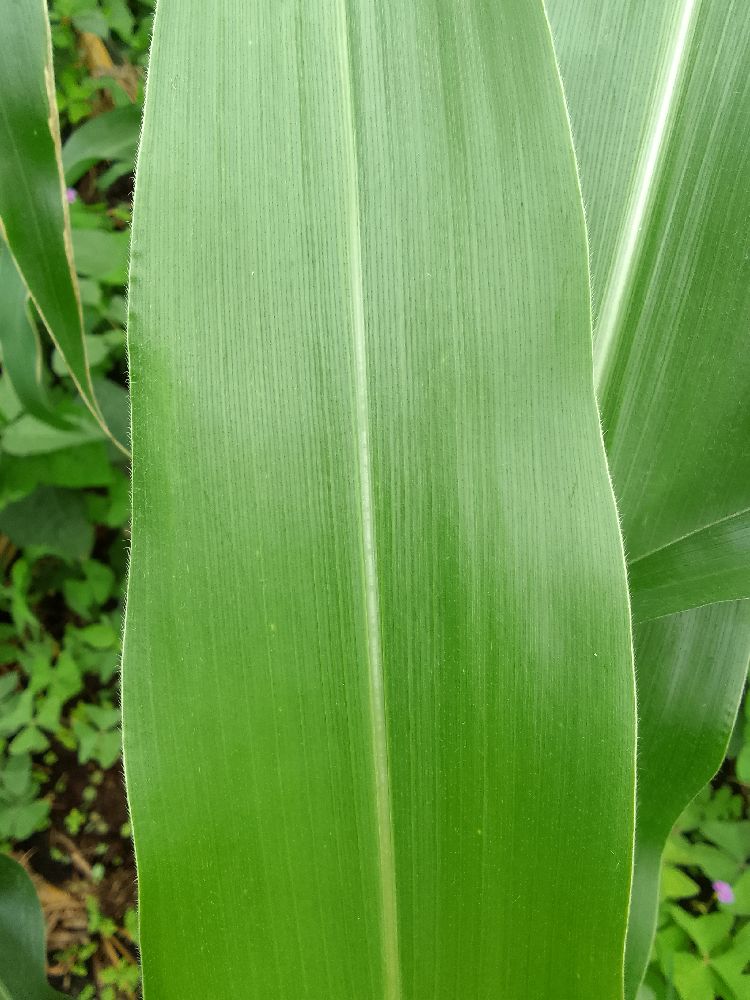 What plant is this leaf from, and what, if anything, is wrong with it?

common bean, healthy
